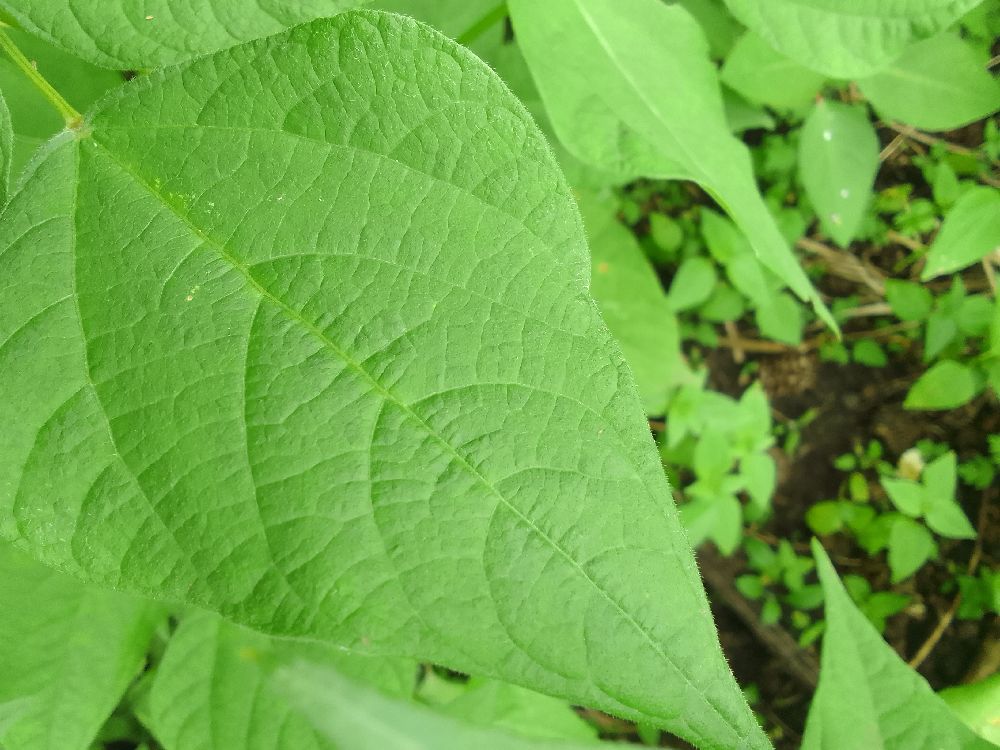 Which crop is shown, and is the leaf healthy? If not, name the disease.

common bean, healthy
